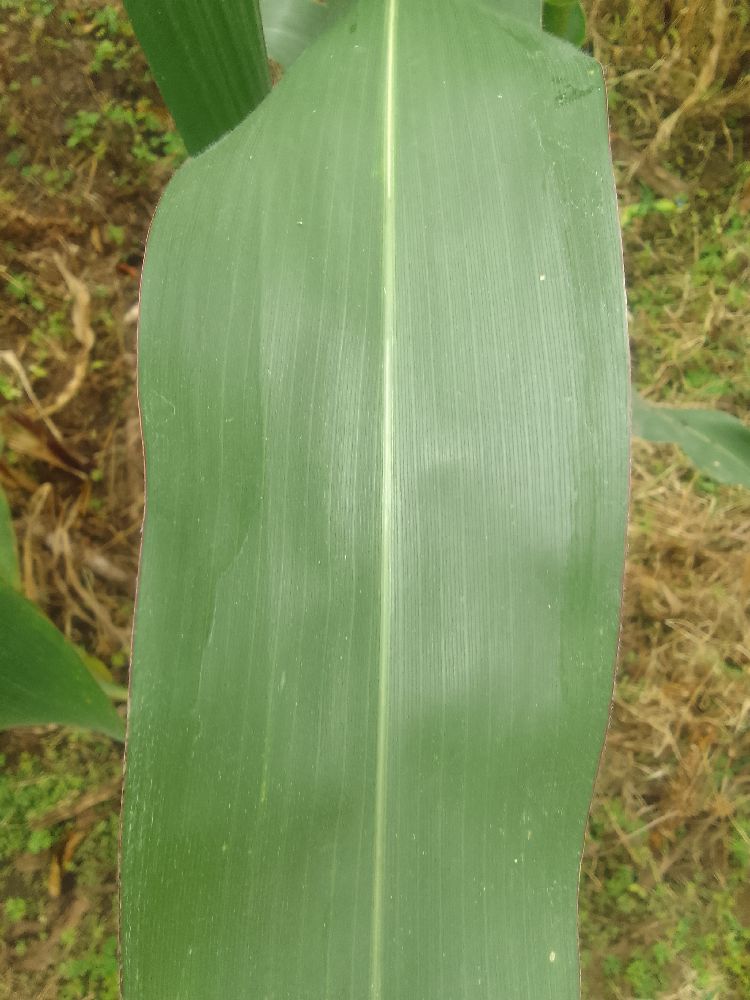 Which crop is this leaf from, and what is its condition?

maize, healthy
